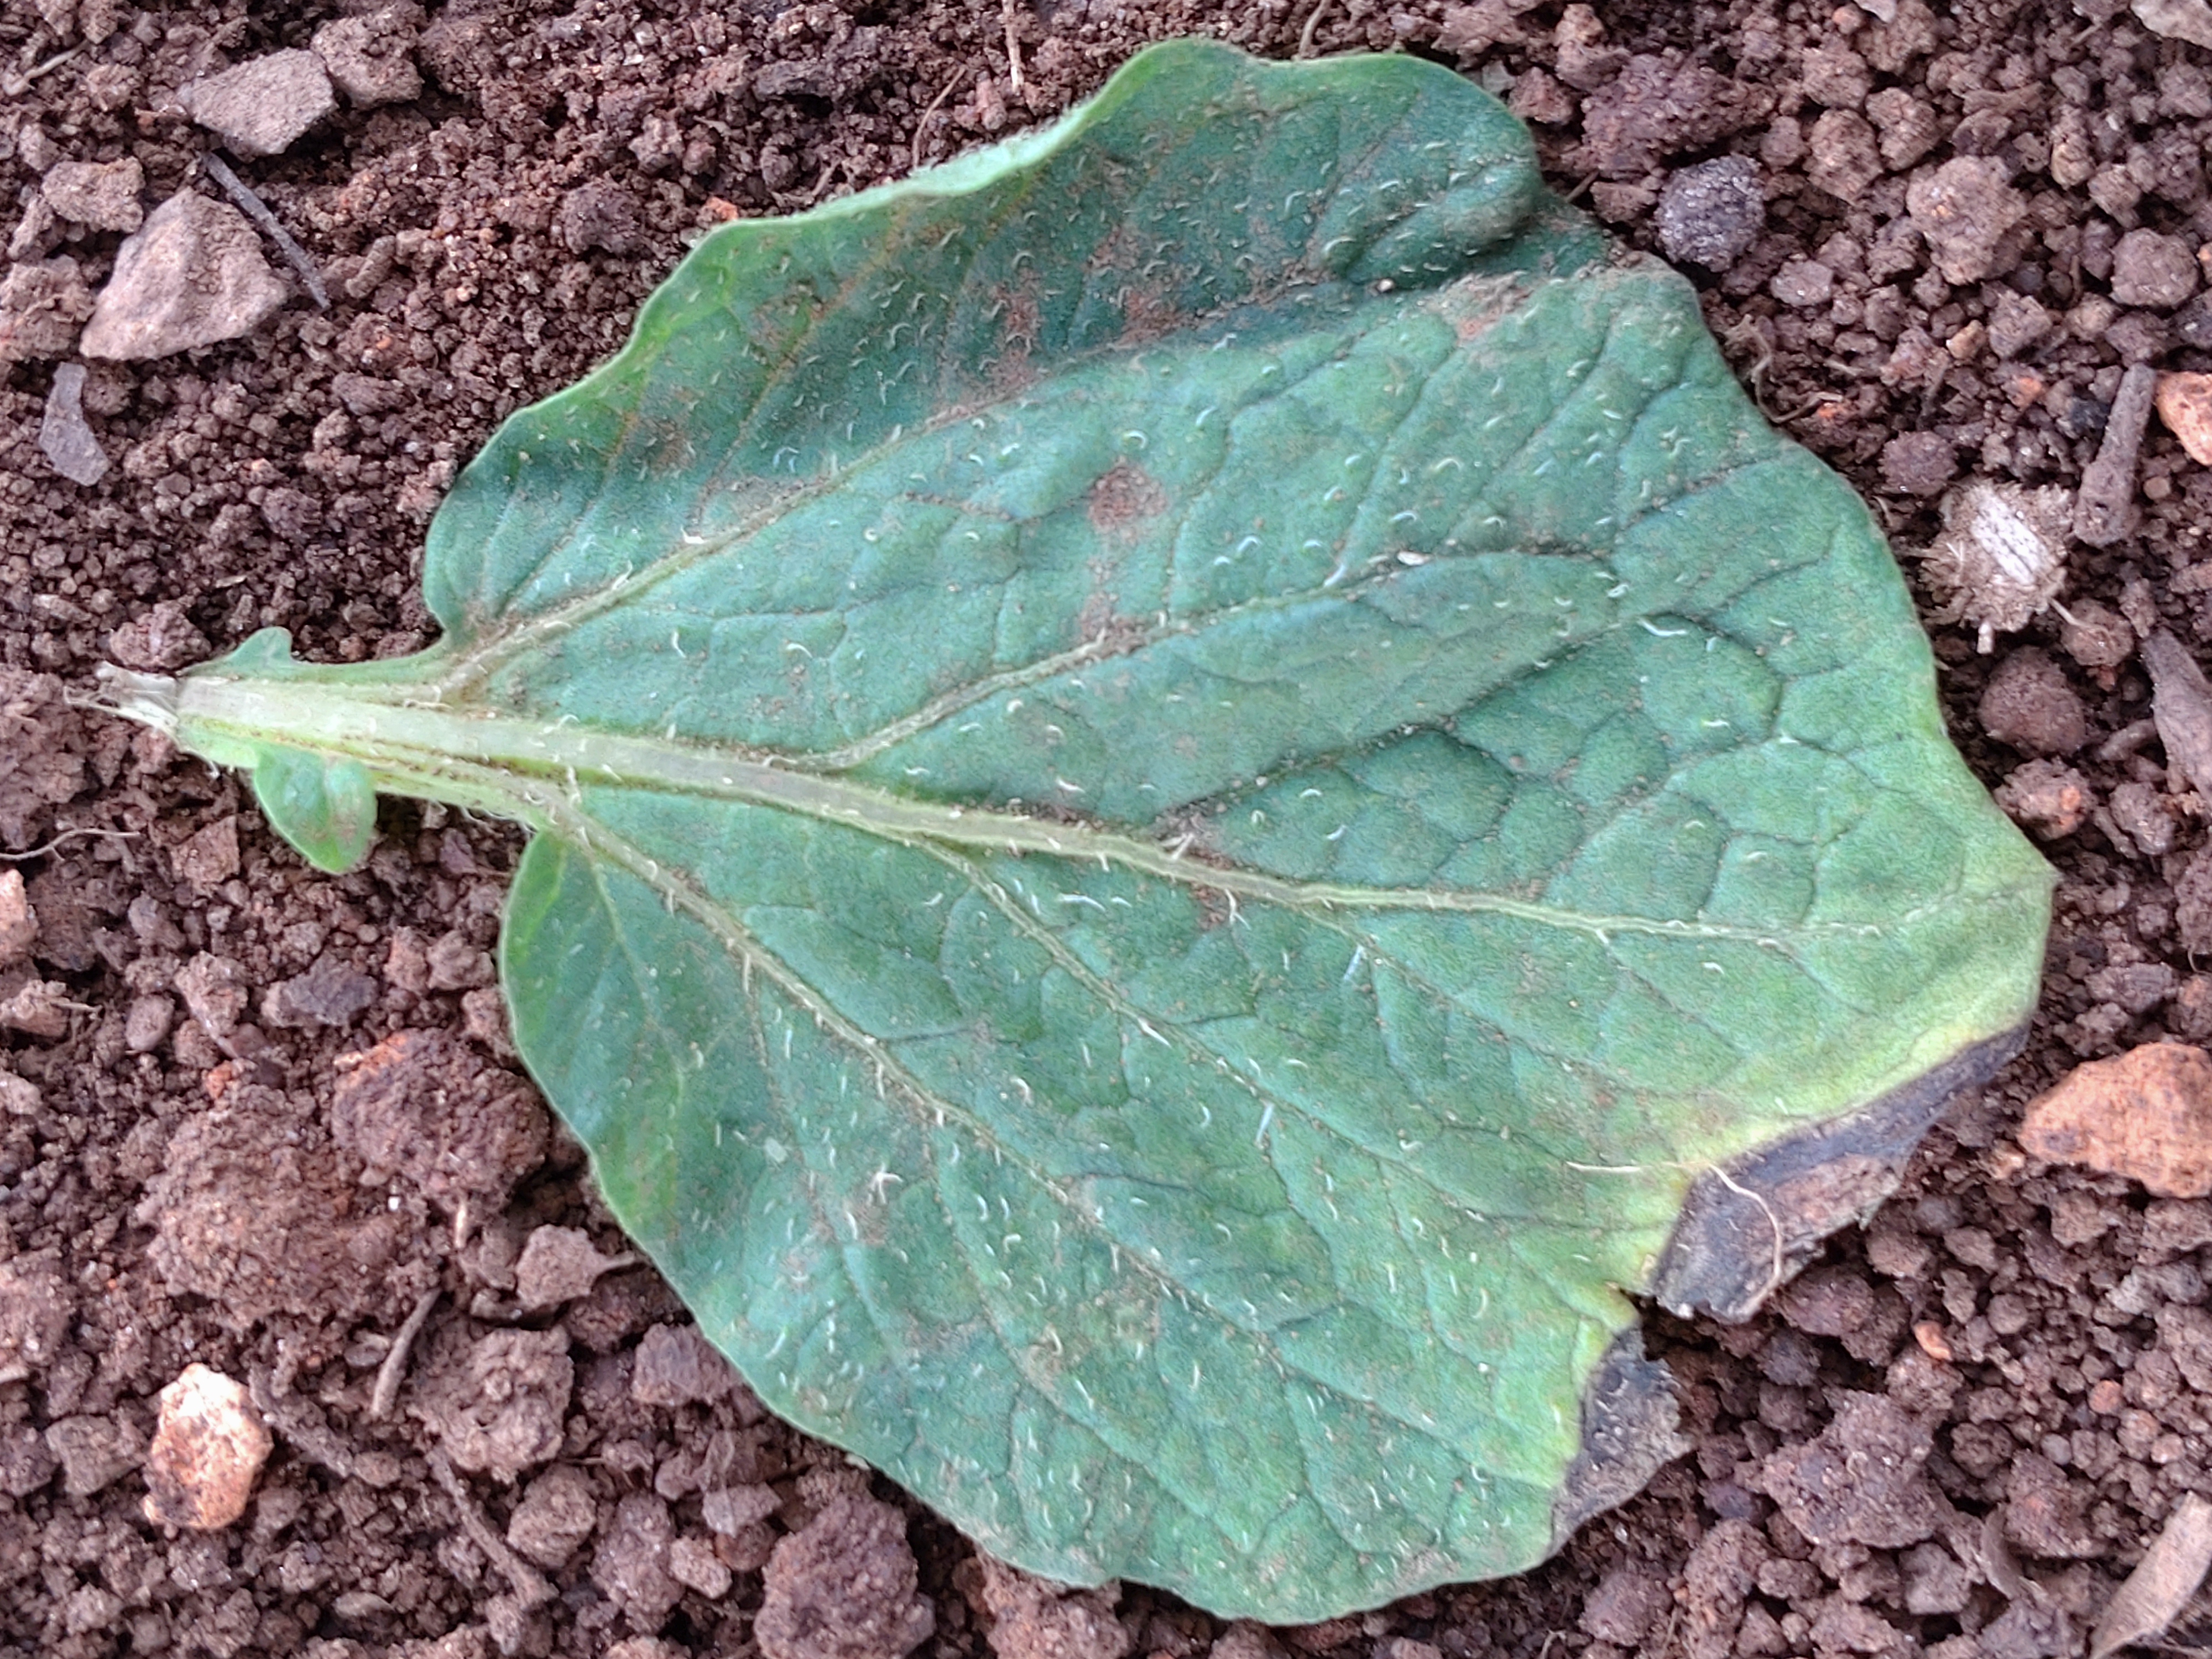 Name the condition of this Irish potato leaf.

early blight
